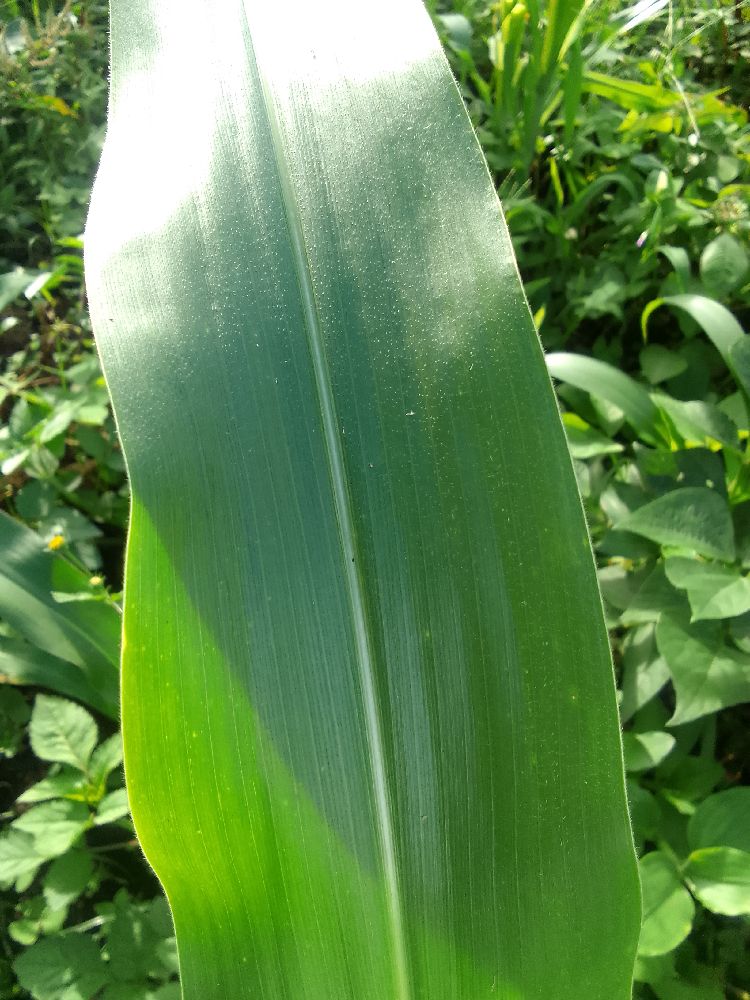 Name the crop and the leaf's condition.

maize, healthy
